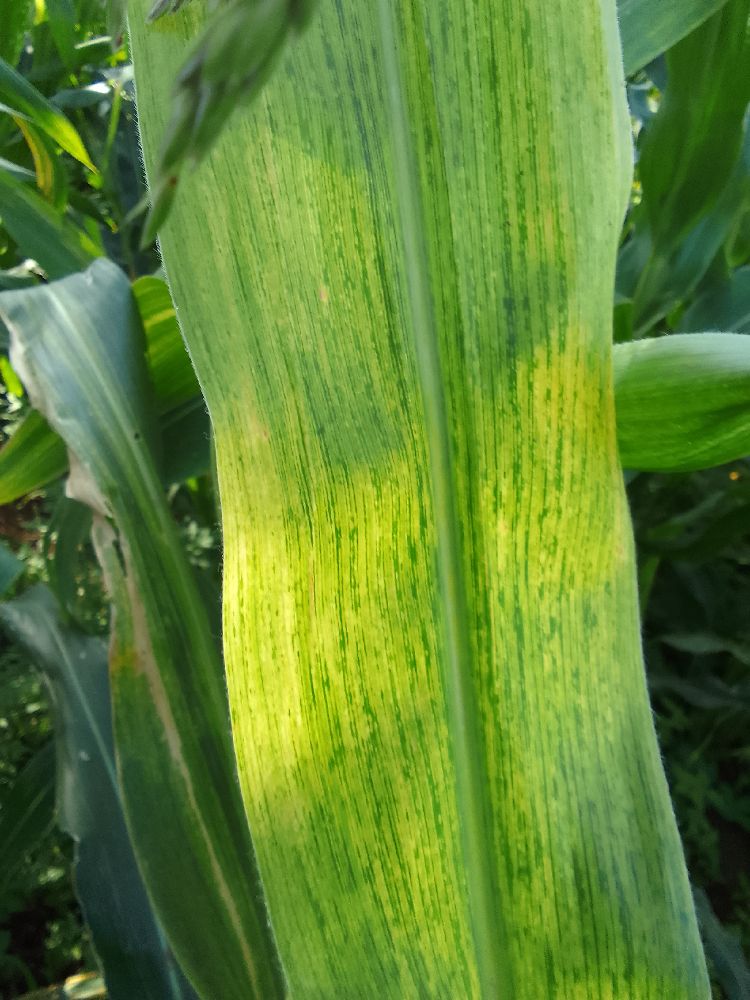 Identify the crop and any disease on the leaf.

maize, maize lethal necrosis
